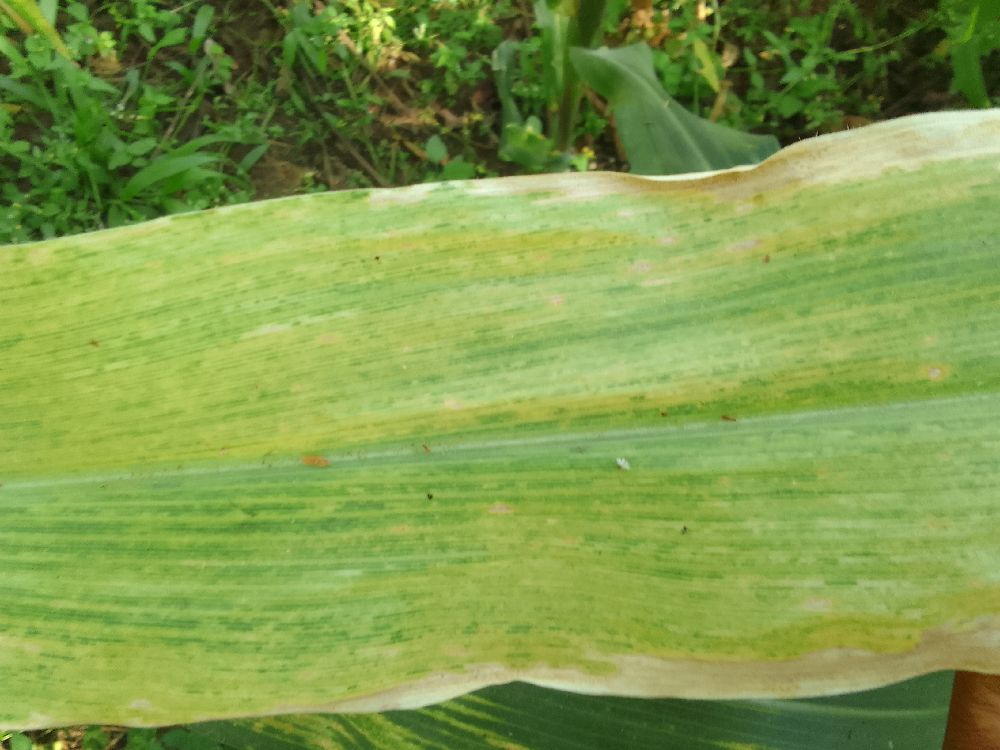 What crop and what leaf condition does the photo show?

maize, maize lethal necrosis
